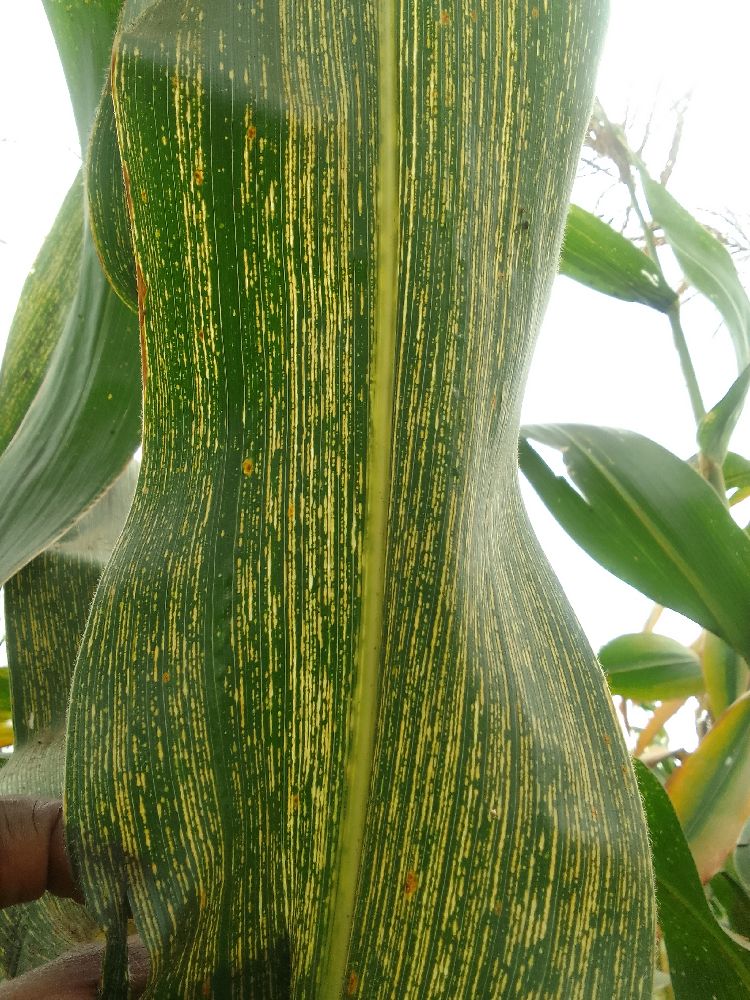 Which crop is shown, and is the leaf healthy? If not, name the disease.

maize, maize streak virus
